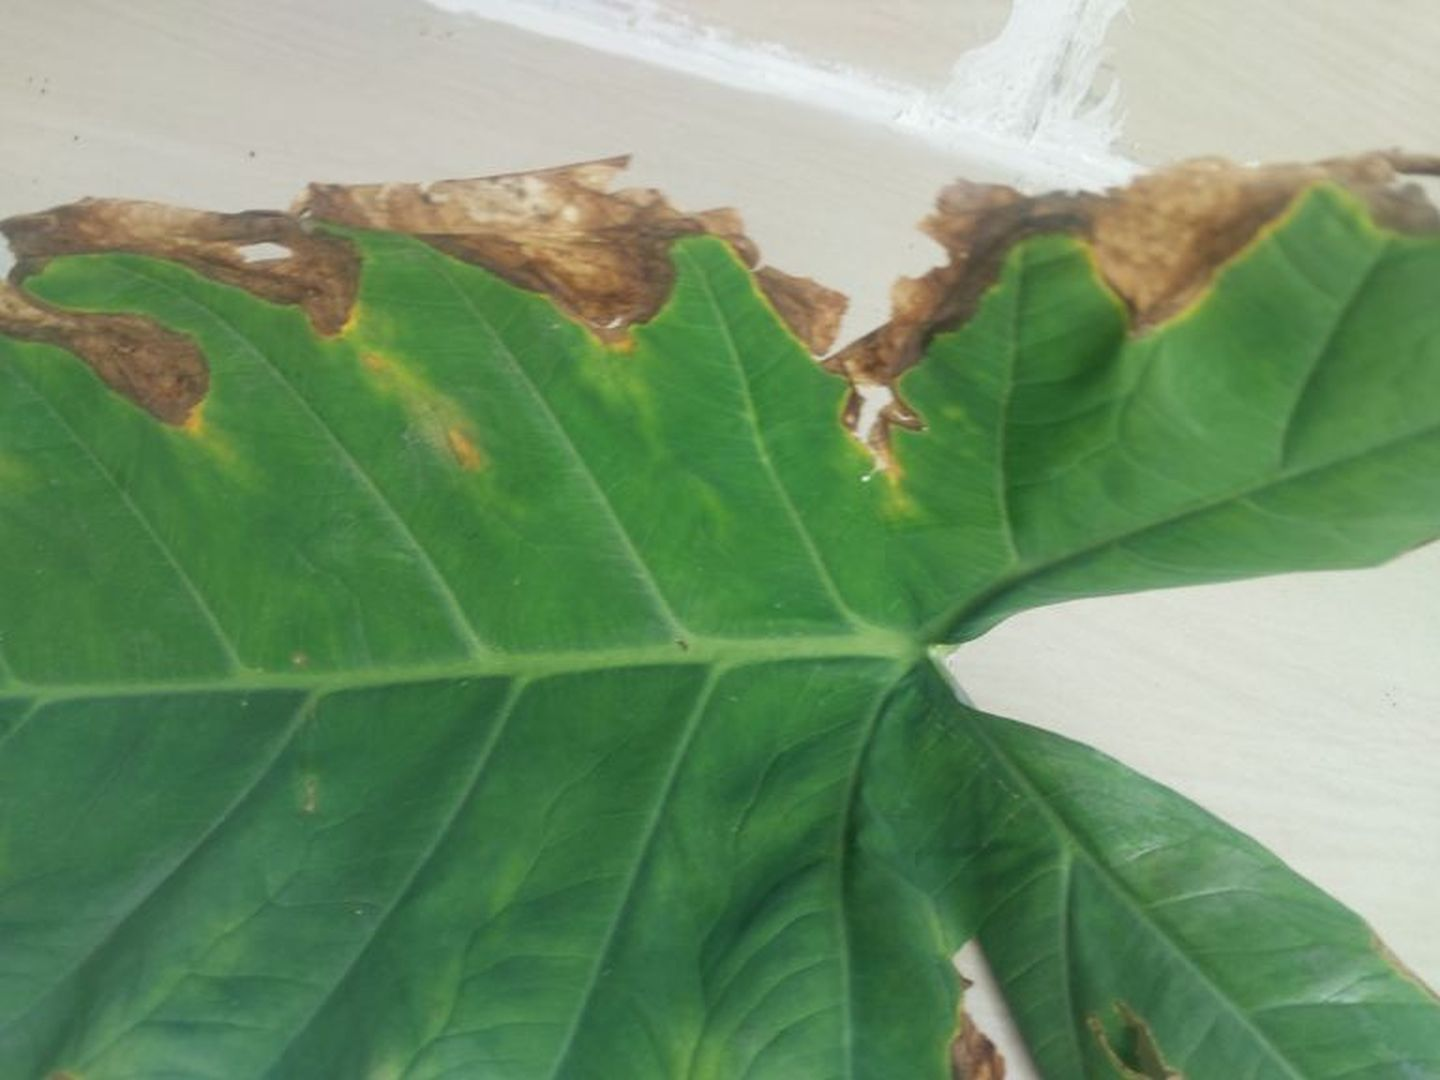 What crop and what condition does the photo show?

taro, leaf blight
